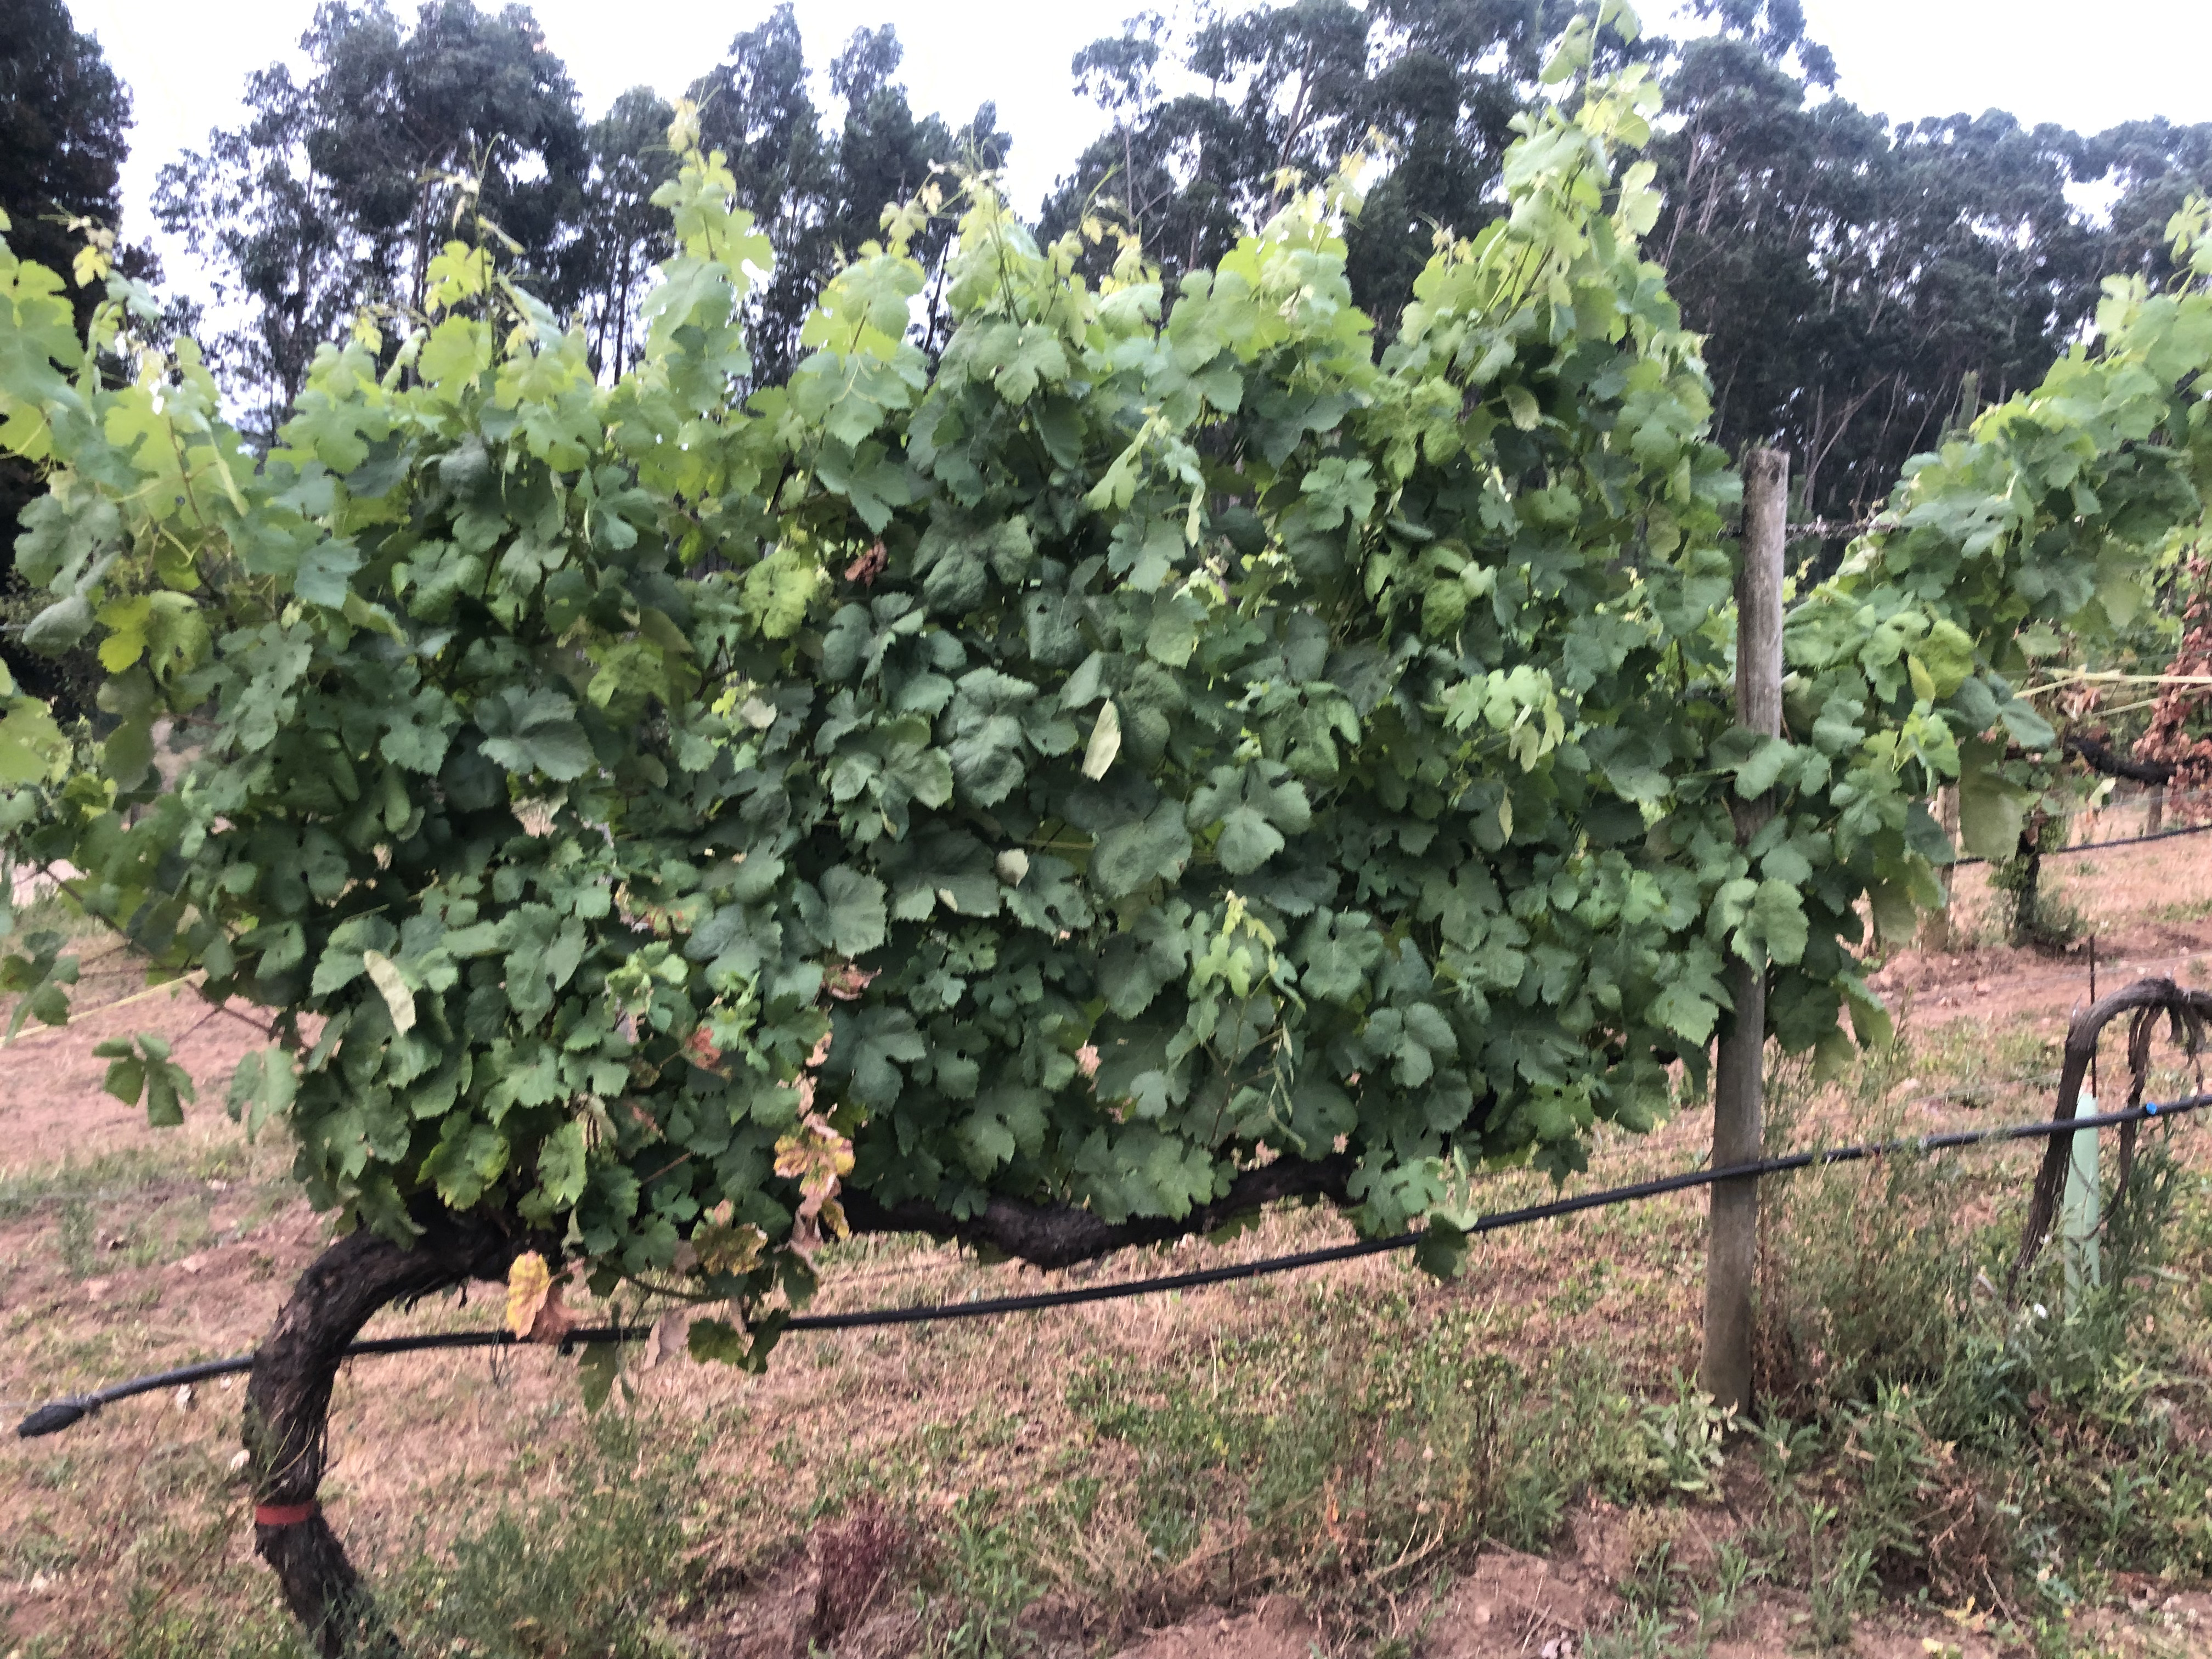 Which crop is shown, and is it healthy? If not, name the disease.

grapevine, affected by esca disease
